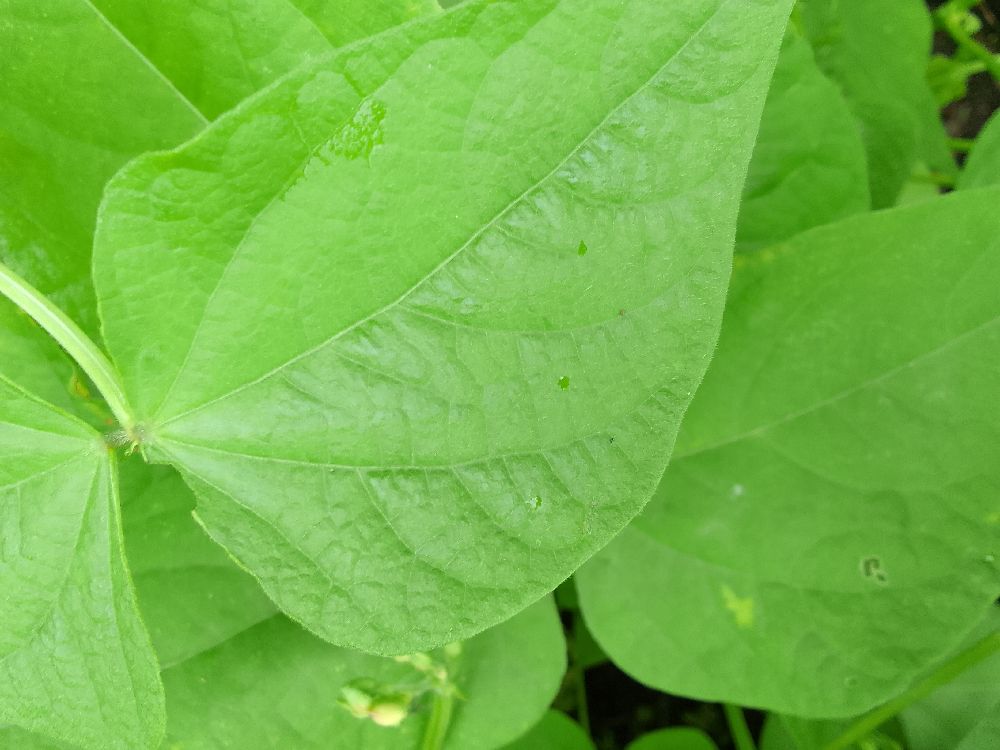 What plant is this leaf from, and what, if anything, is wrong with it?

maize, healthy
